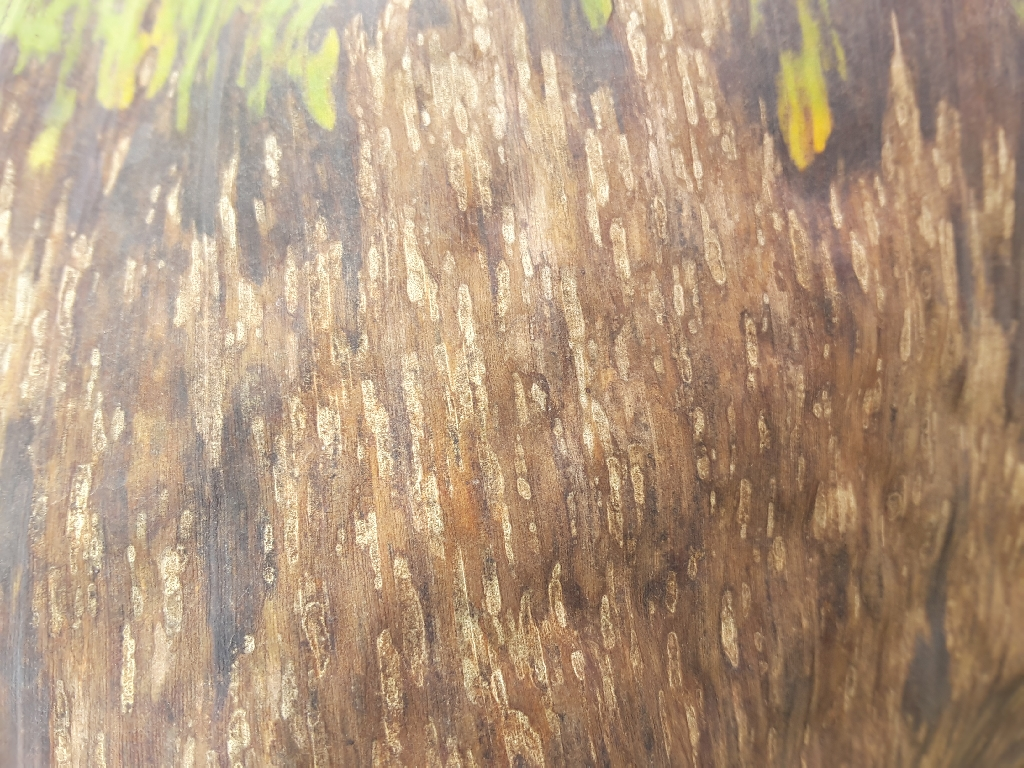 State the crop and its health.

banana, black sigatoka
